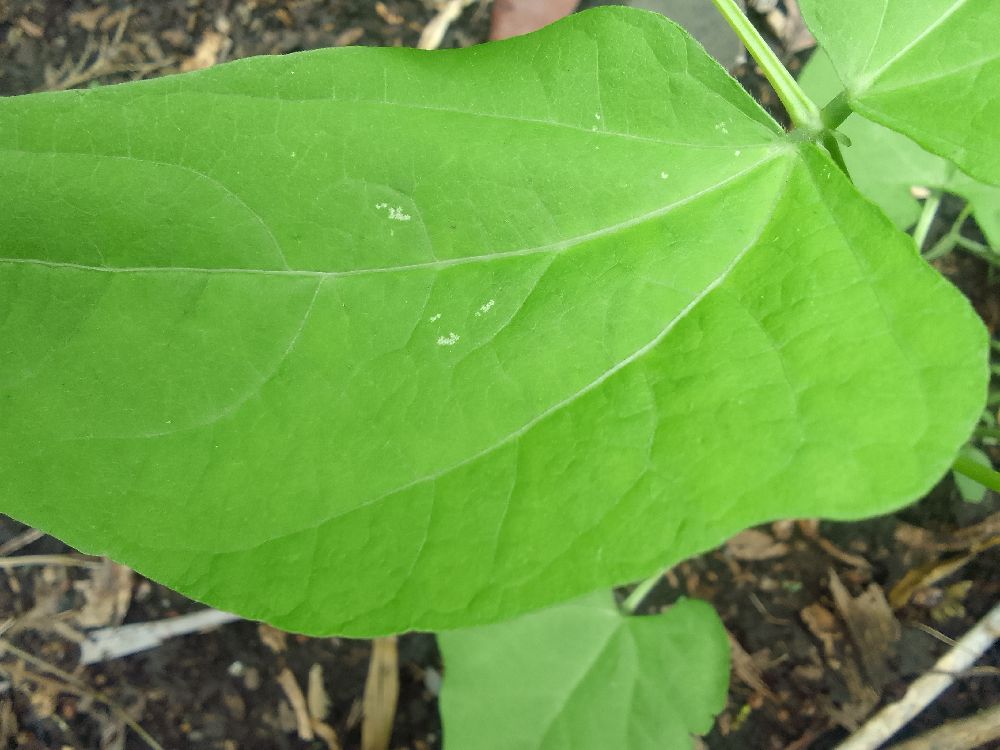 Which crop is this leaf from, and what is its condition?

common bean, healthy
